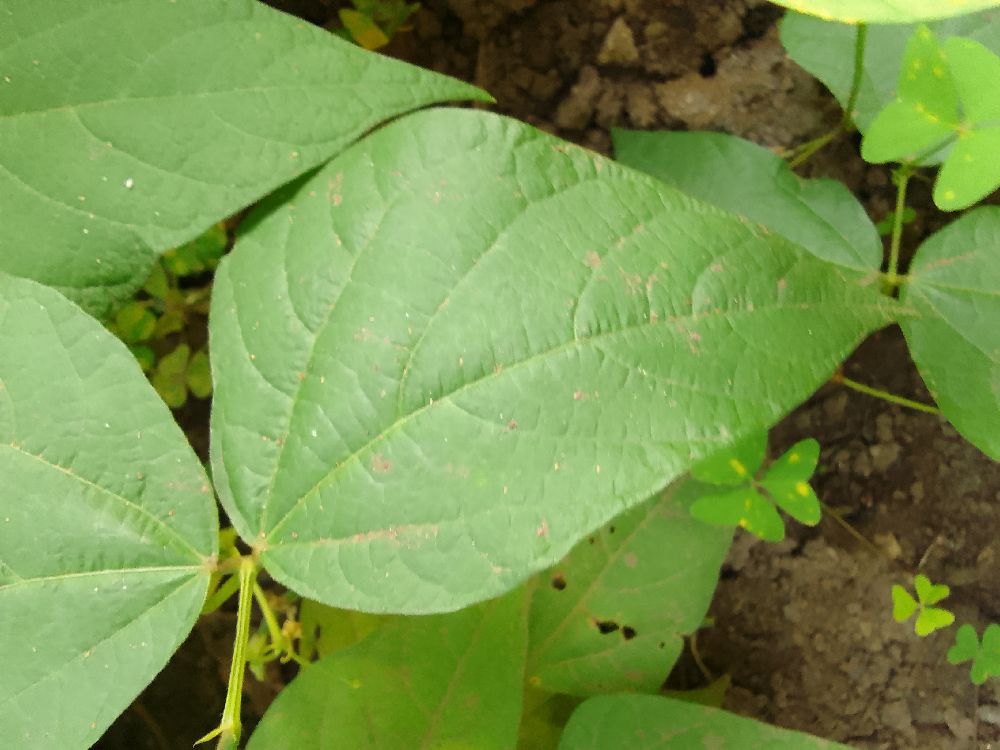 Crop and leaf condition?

common bean, healthy
